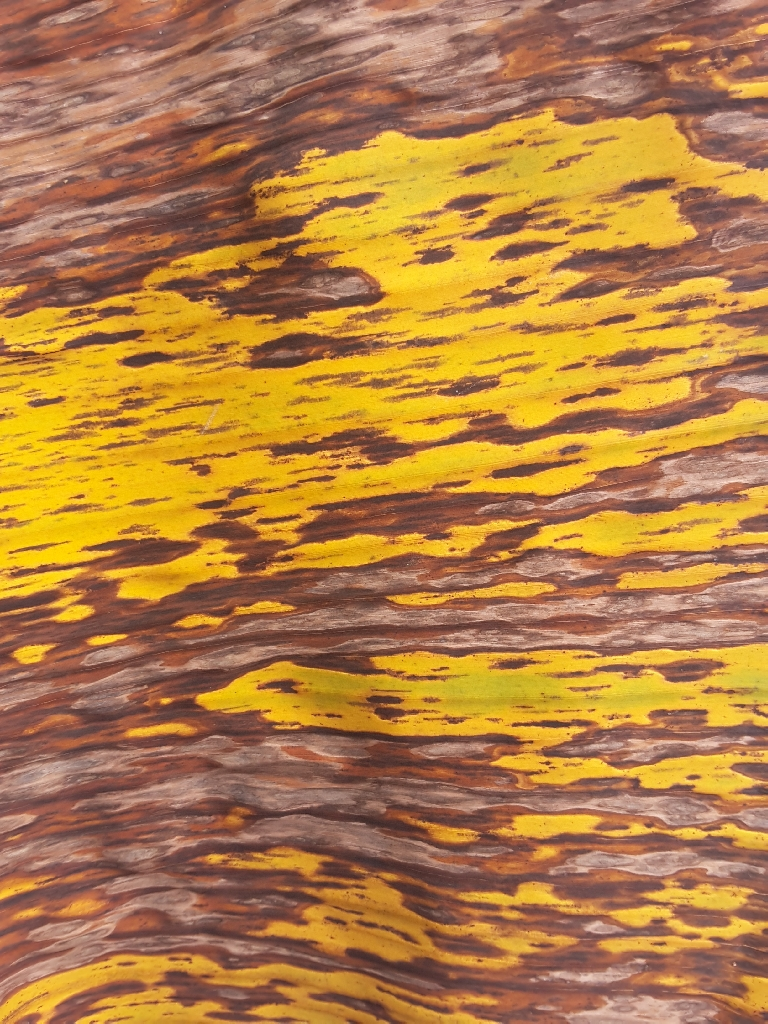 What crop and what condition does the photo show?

banana, black sigatoka
